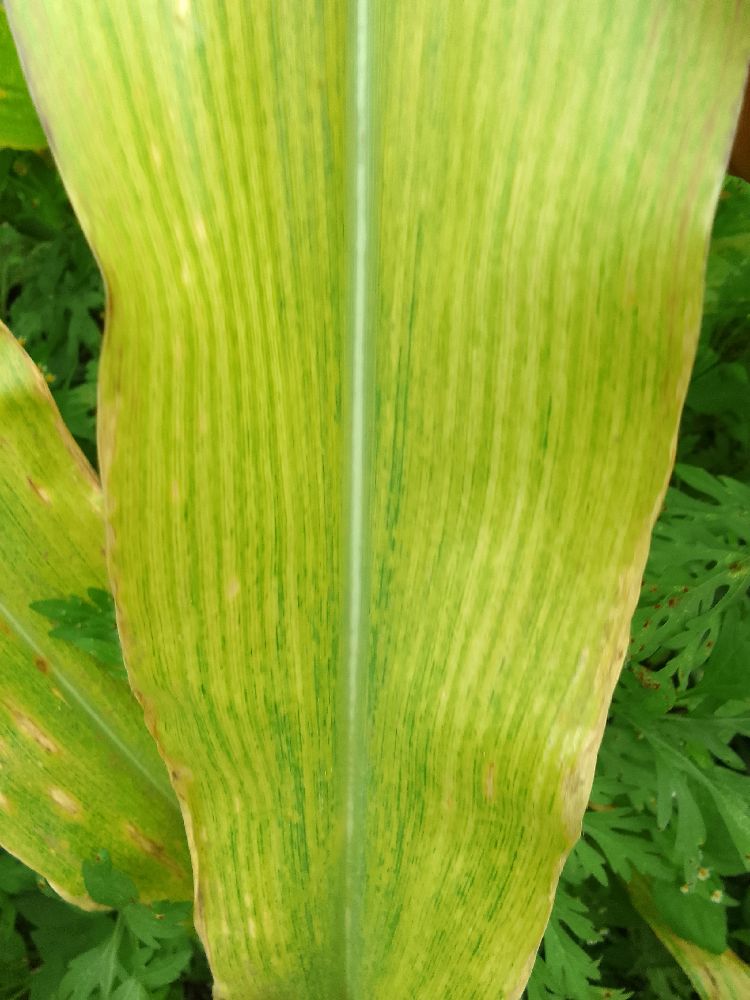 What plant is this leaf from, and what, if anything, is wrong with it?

maize, maize lethal necrosis
